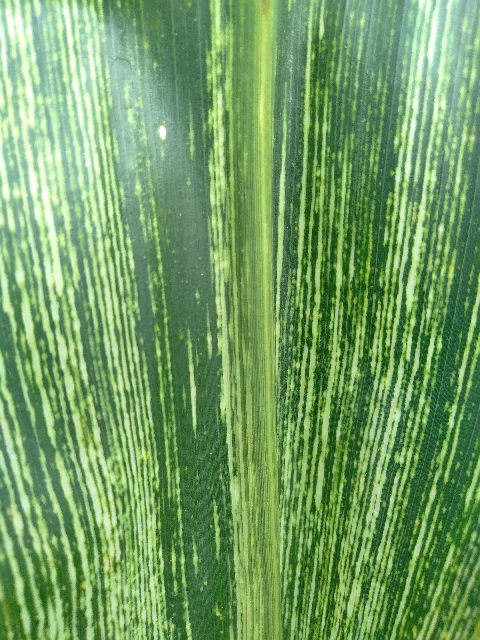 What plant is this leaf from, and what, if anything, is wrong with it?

maize, maize streak virus
